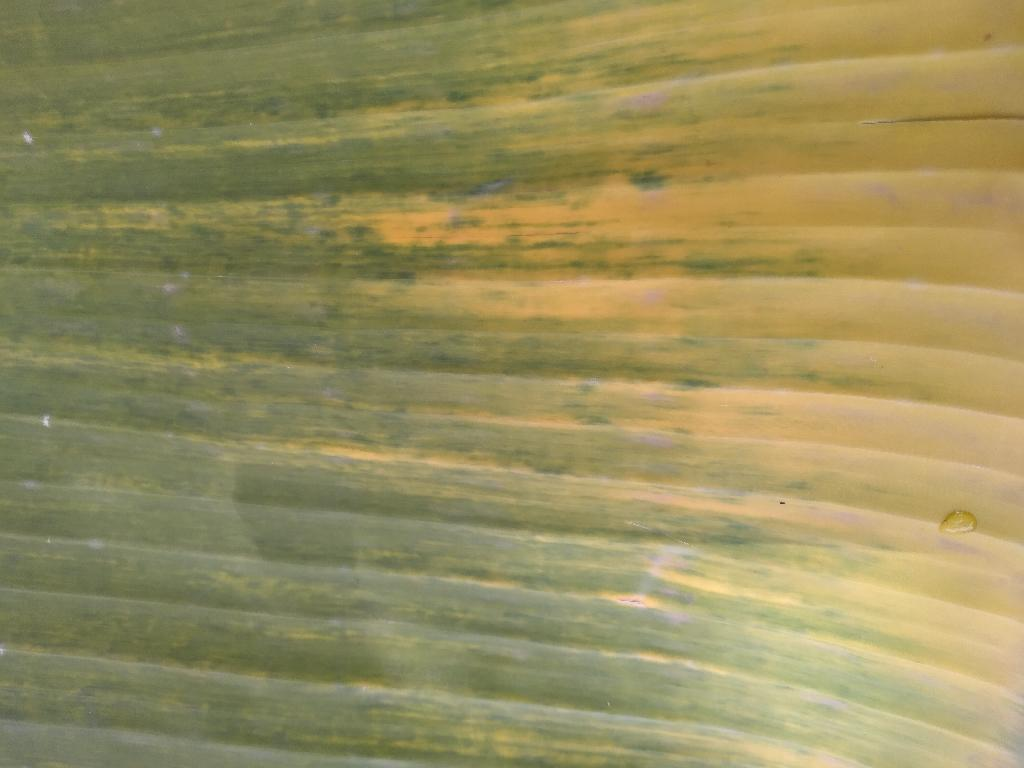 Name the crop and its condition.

banana, fusarium wilt race 1
